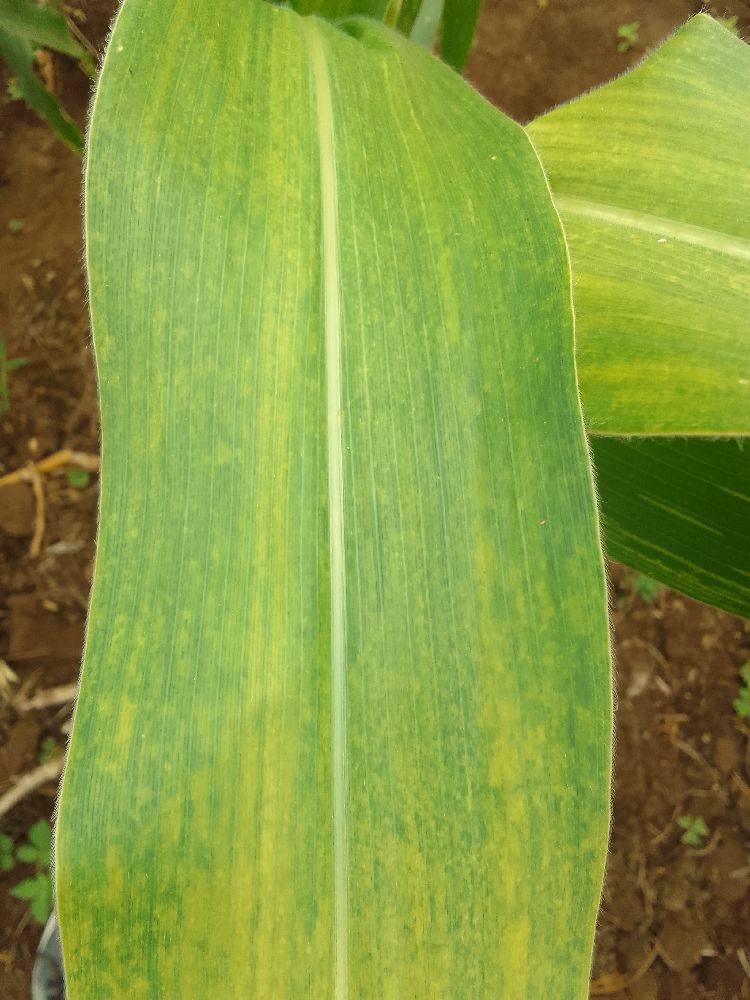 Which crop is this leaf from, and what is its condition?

maize, maize lethal necrosis
